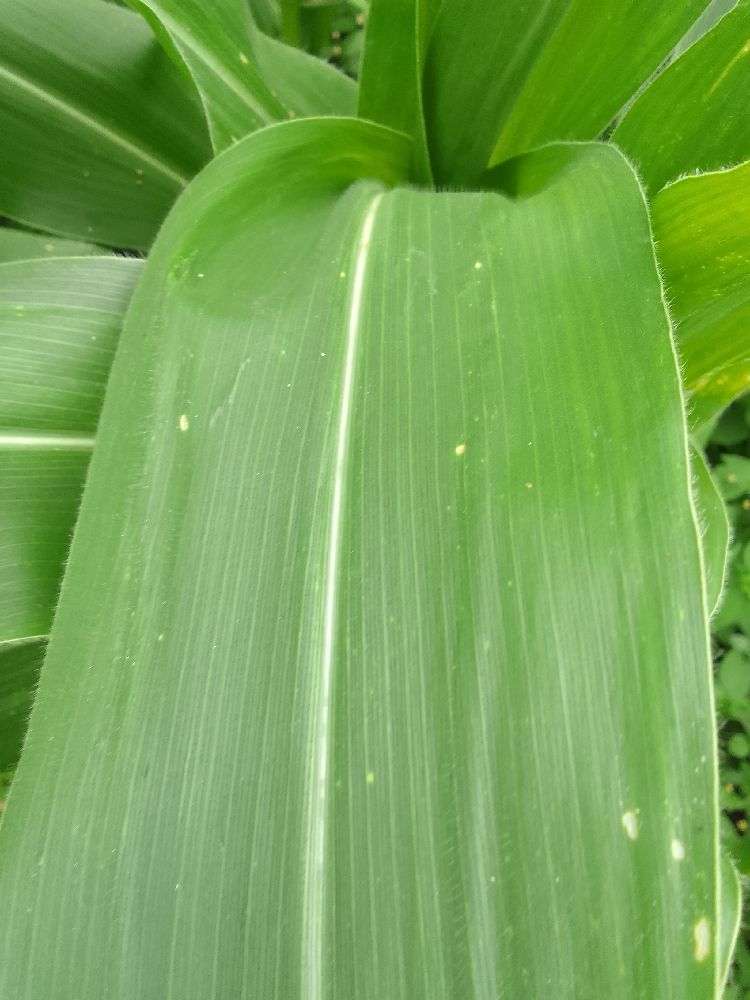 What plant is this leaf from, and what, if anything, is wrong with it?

maize, healthy
